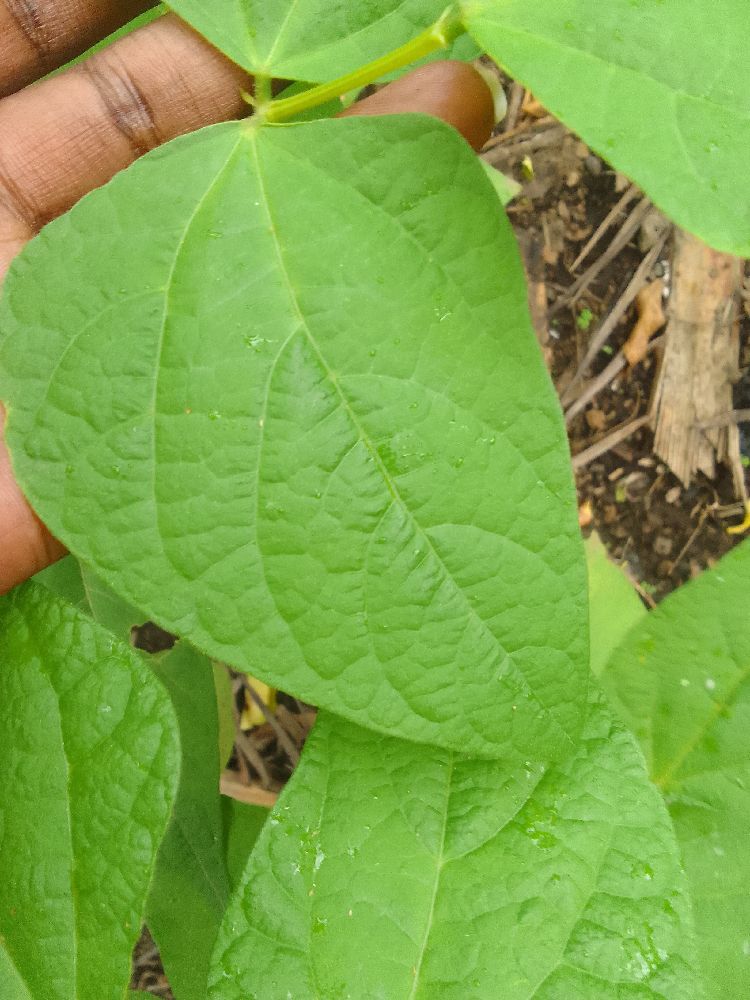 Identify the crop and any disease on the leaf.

common bean, healthy
